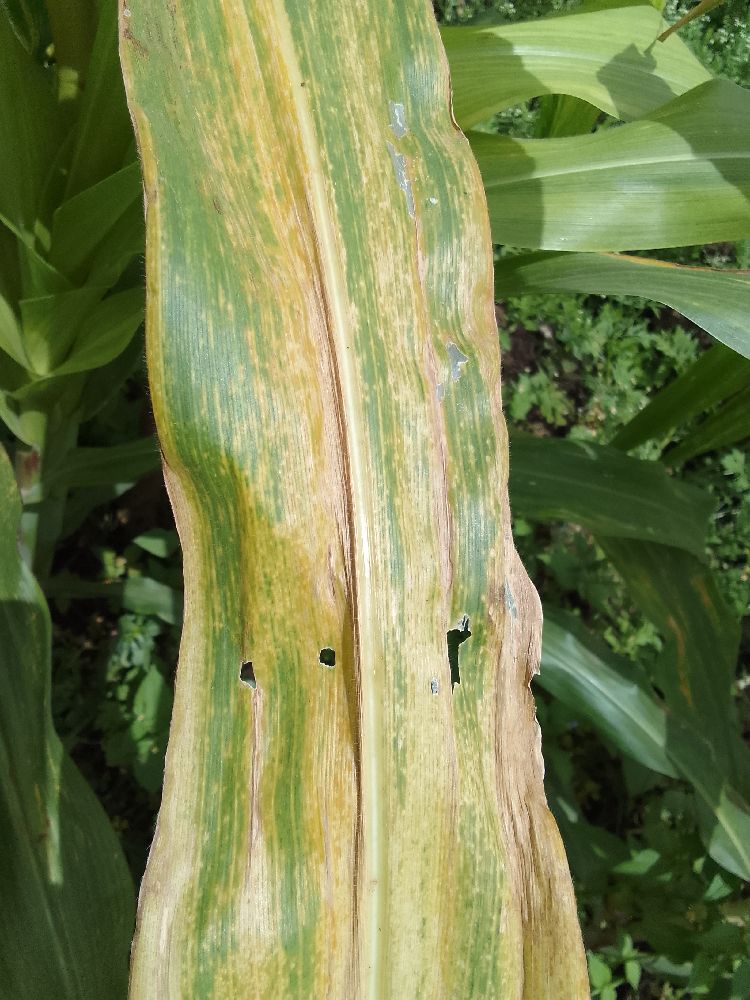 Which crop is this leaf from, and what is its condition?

maize, maize lethal necrosis
